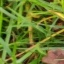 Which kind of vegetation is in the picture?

grass
